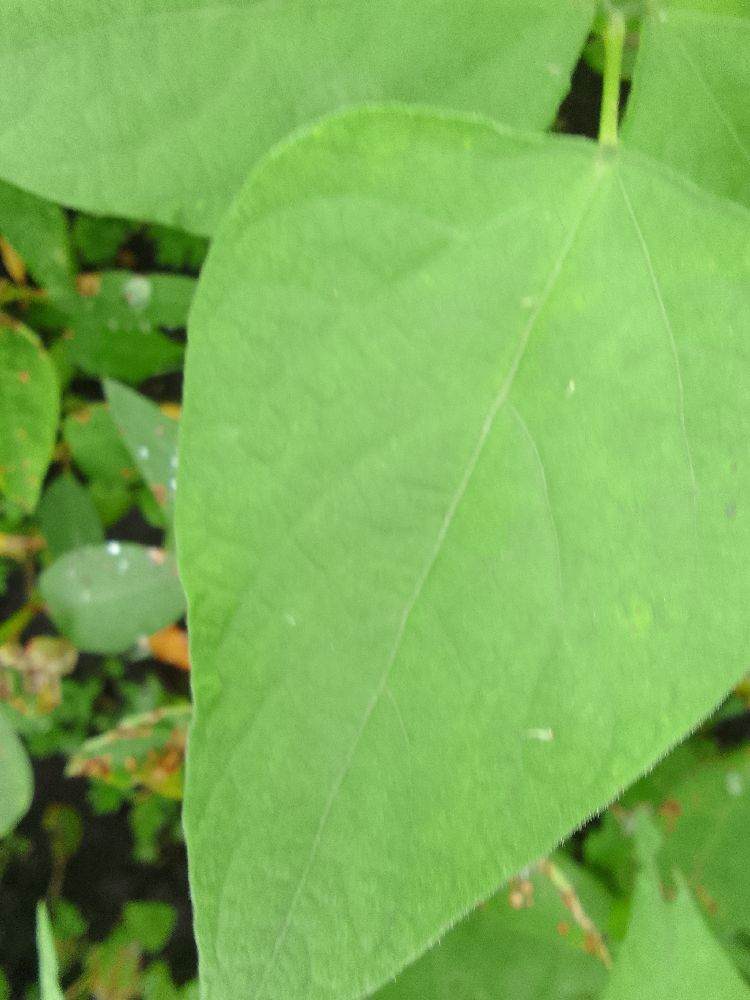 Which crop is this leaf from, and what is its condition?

common bean, healthy
